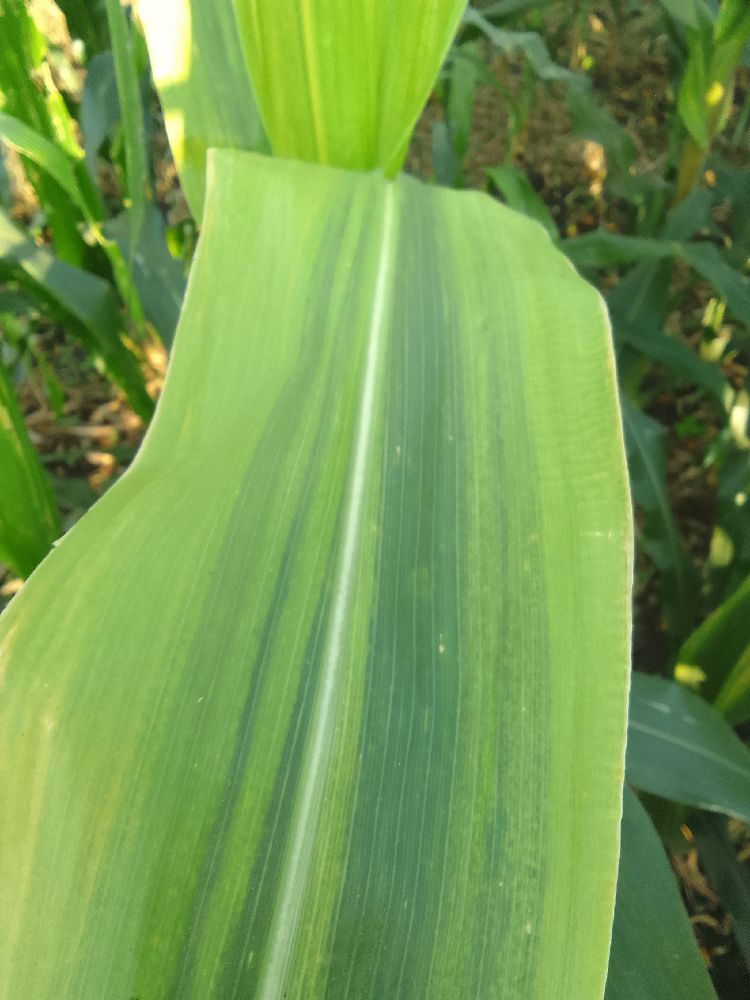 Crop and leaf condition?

maize, maize lethal necrosis
